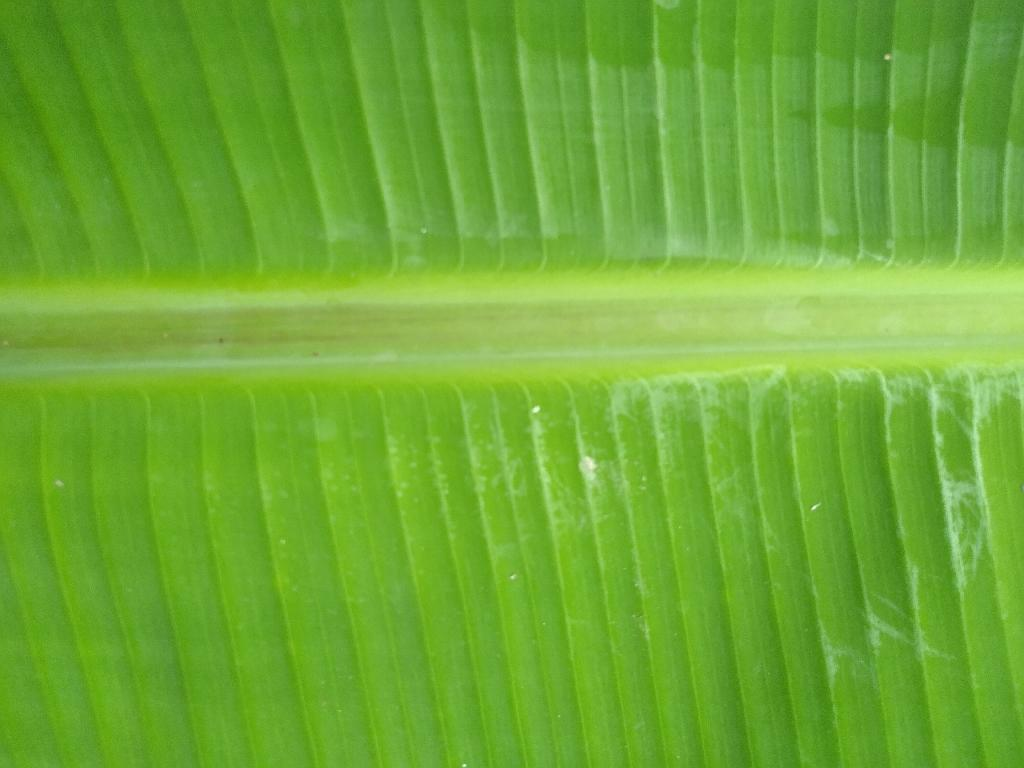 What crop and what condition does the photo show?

banana, healthy
